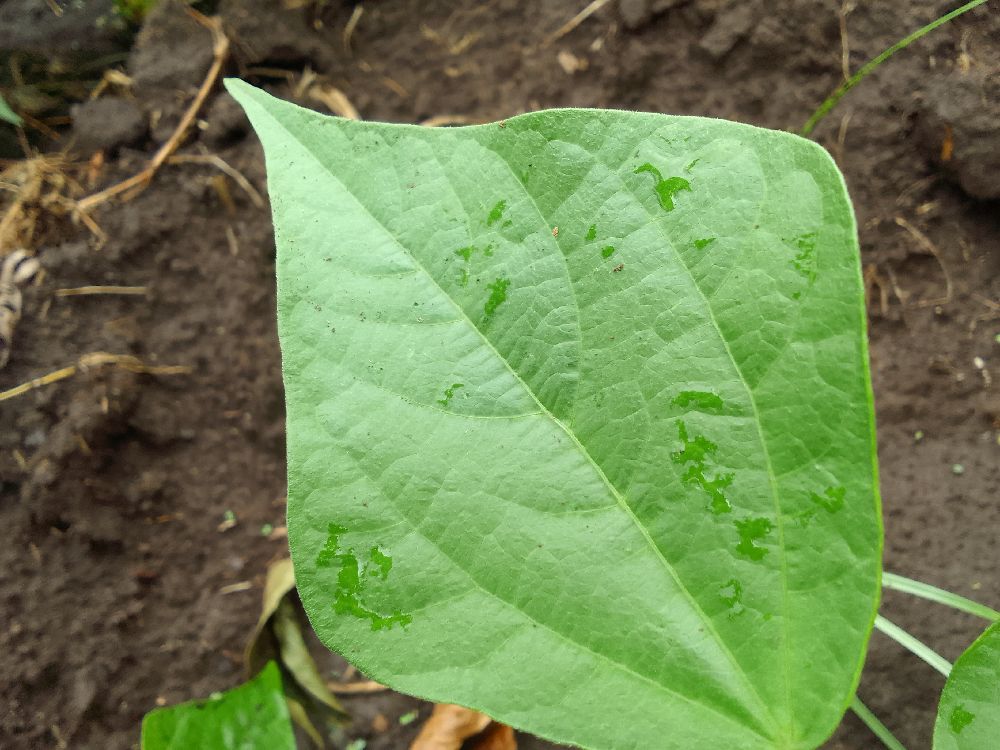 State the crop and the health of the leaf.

common bean, healthy
